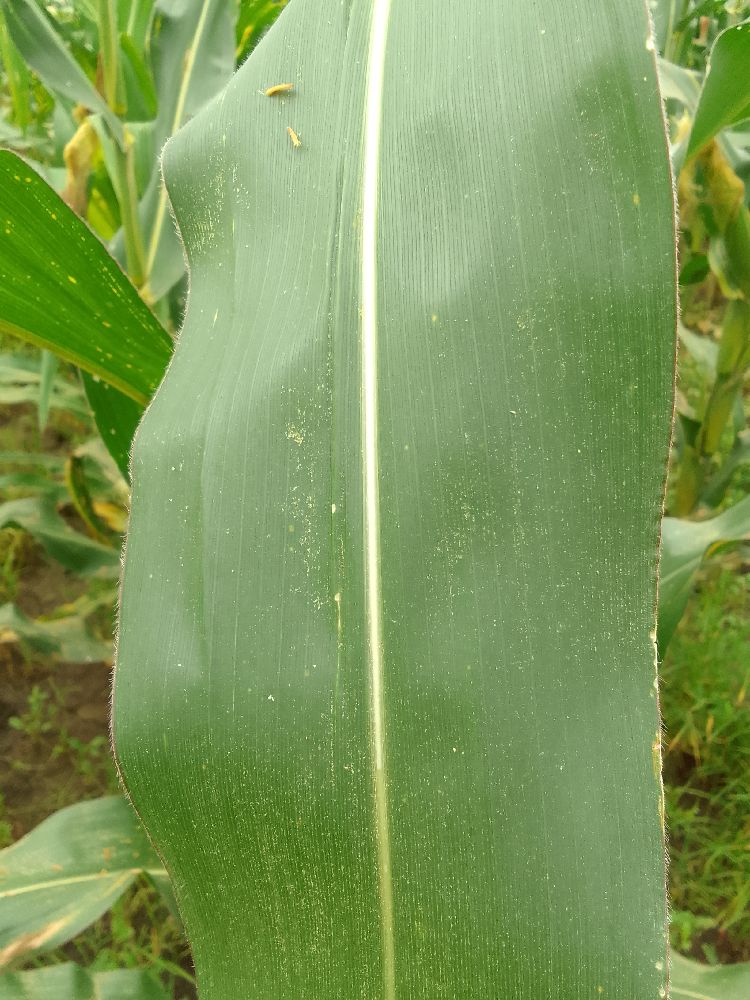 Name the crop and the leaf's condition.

maize, healthy
